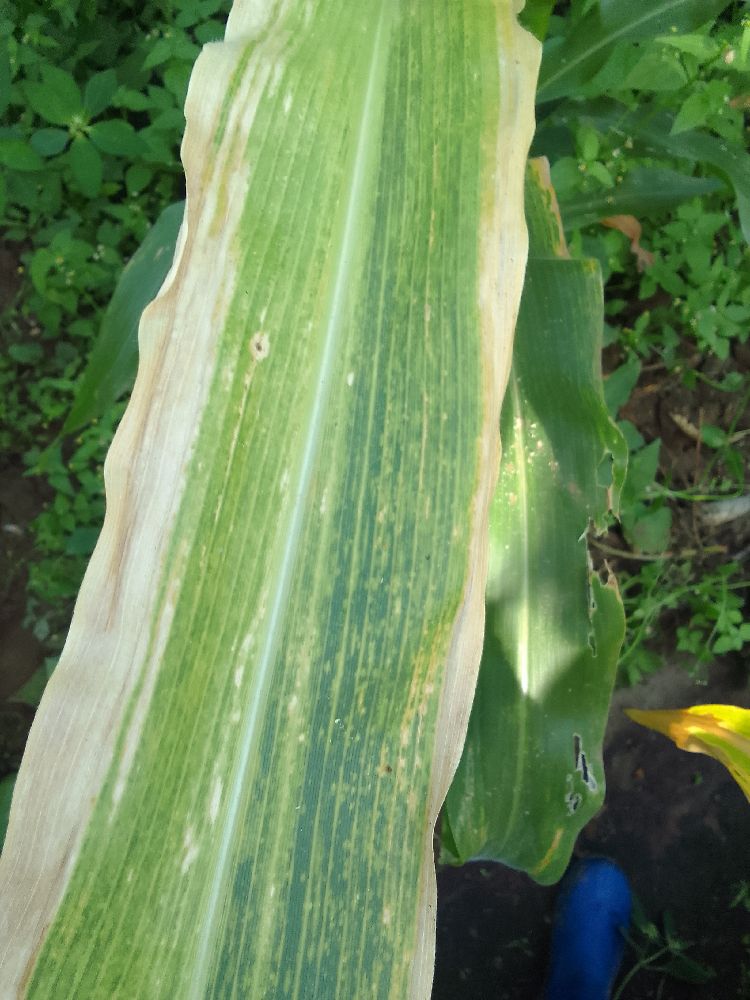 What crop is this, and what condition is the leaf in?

maize, maize lethal necrosis
